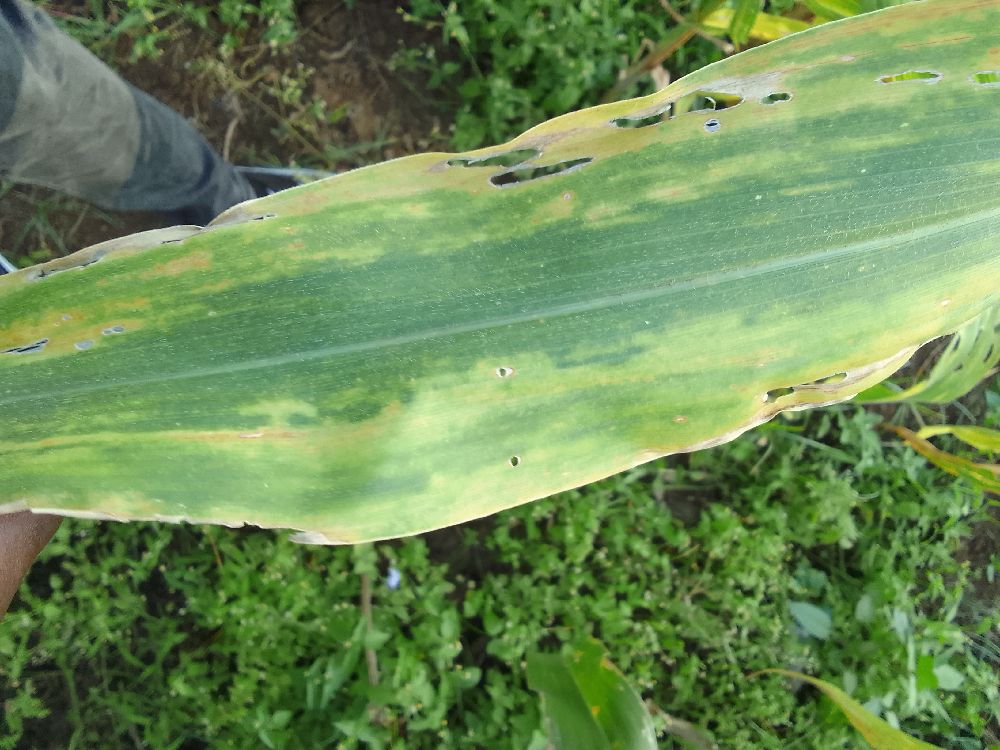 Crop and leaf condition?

maize, maize lethal necrosis
